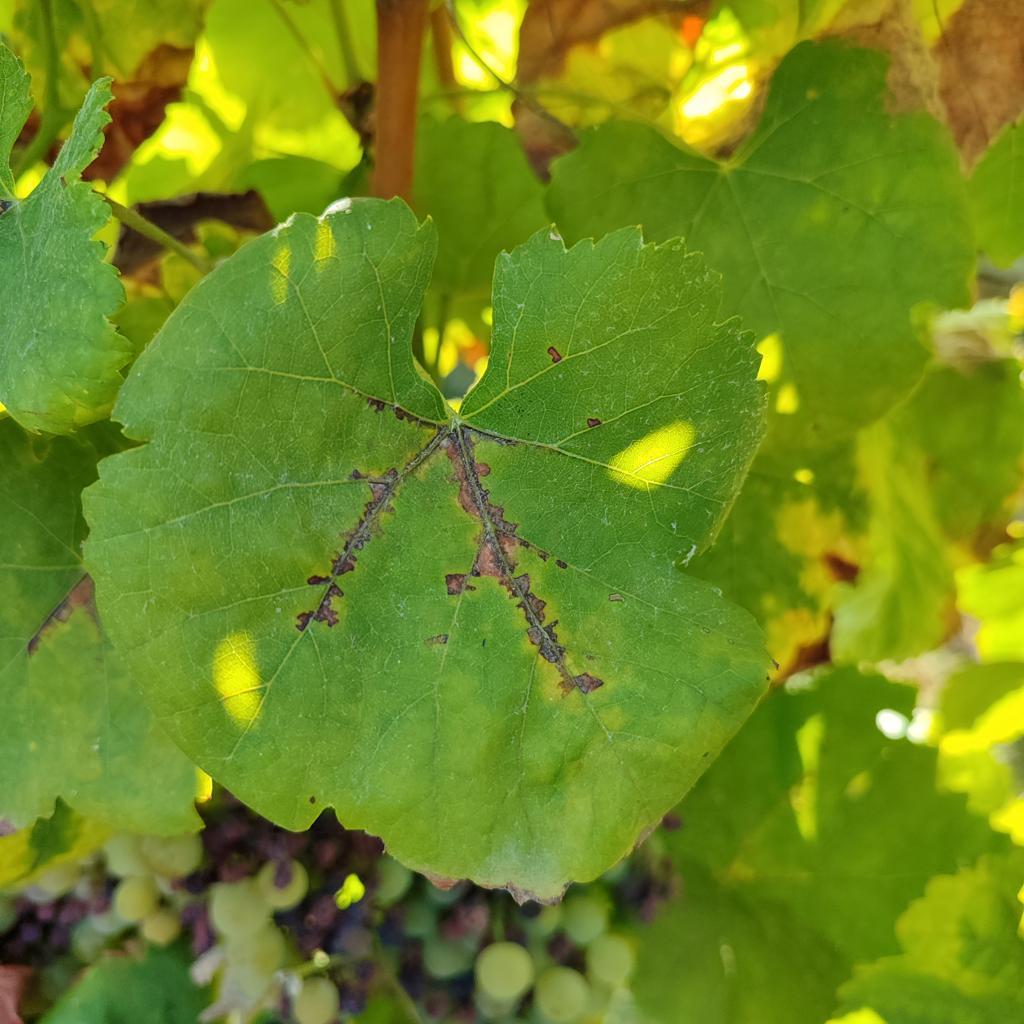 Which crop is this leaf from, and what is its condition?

grapevine, downy mildew
